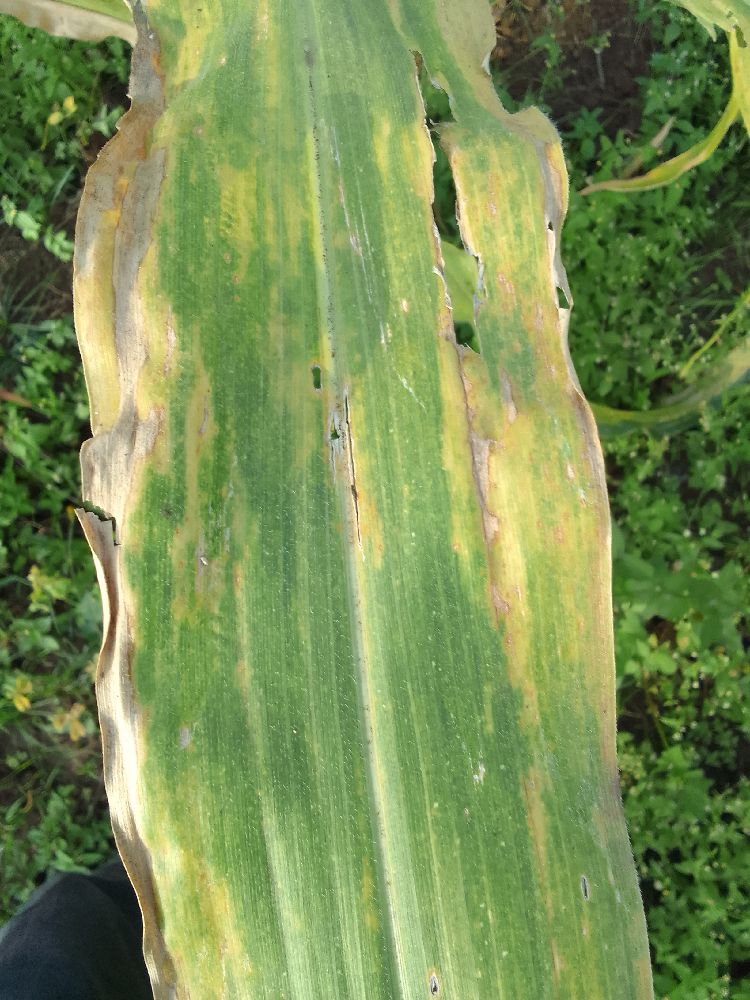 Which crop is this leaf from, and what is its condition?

maize, maize lethal necrosis
